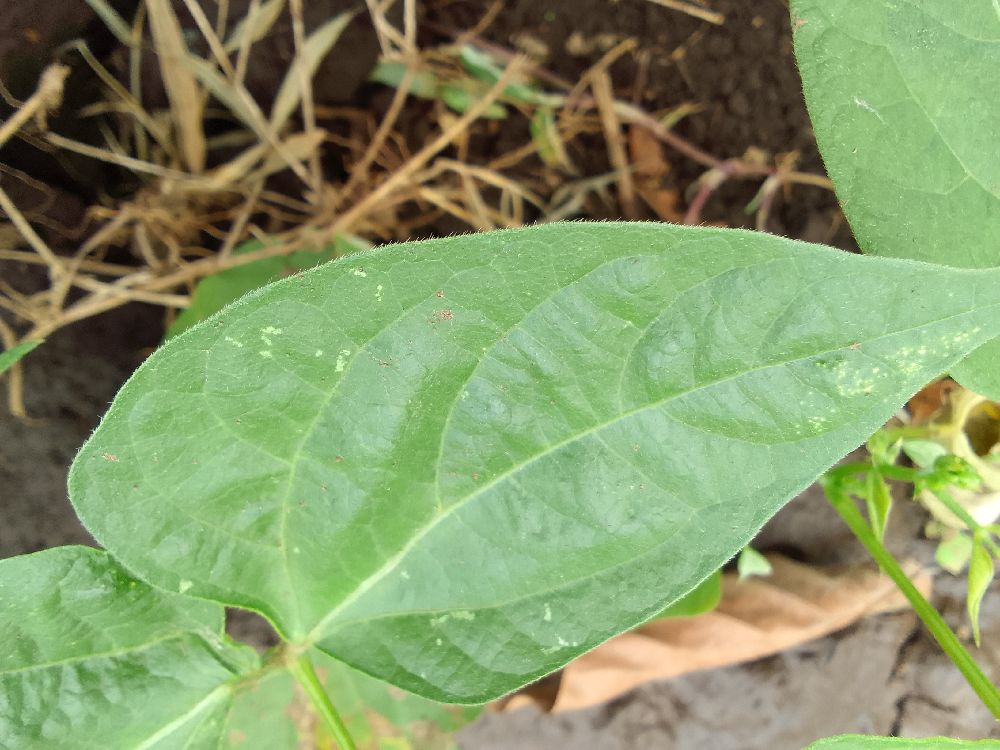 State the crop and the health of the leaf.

common bean, healthy
